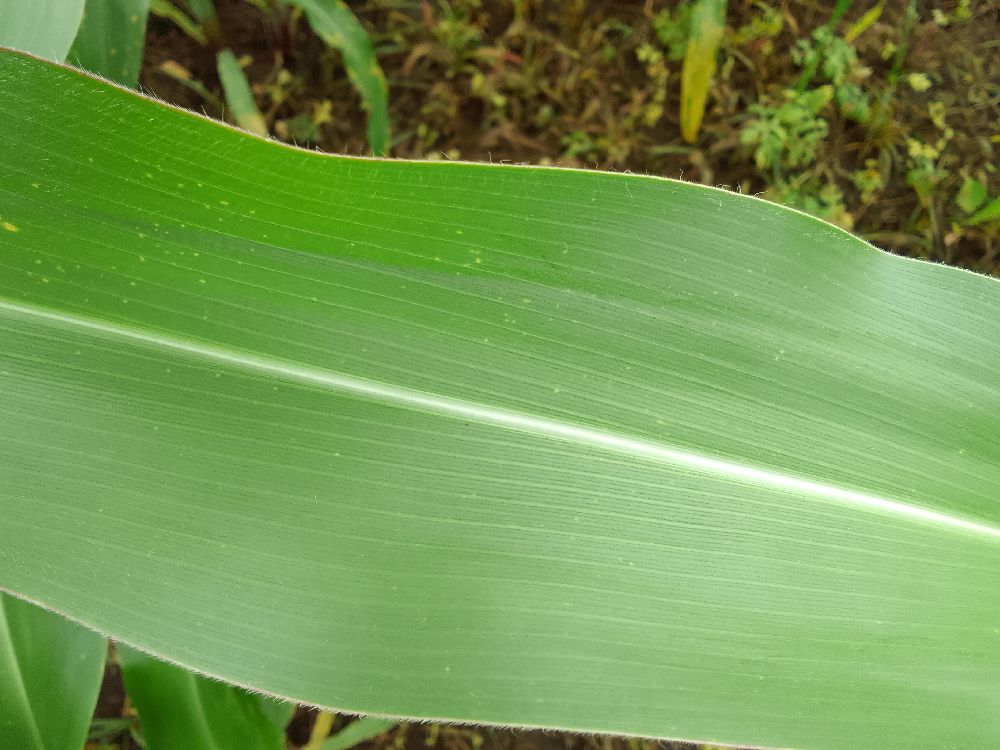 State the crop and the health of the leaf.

maize, healthy
